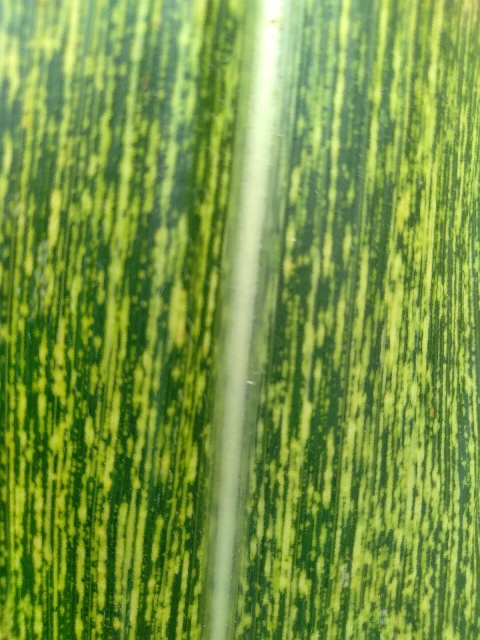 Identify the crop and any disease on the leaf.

maize, maize streak virus
